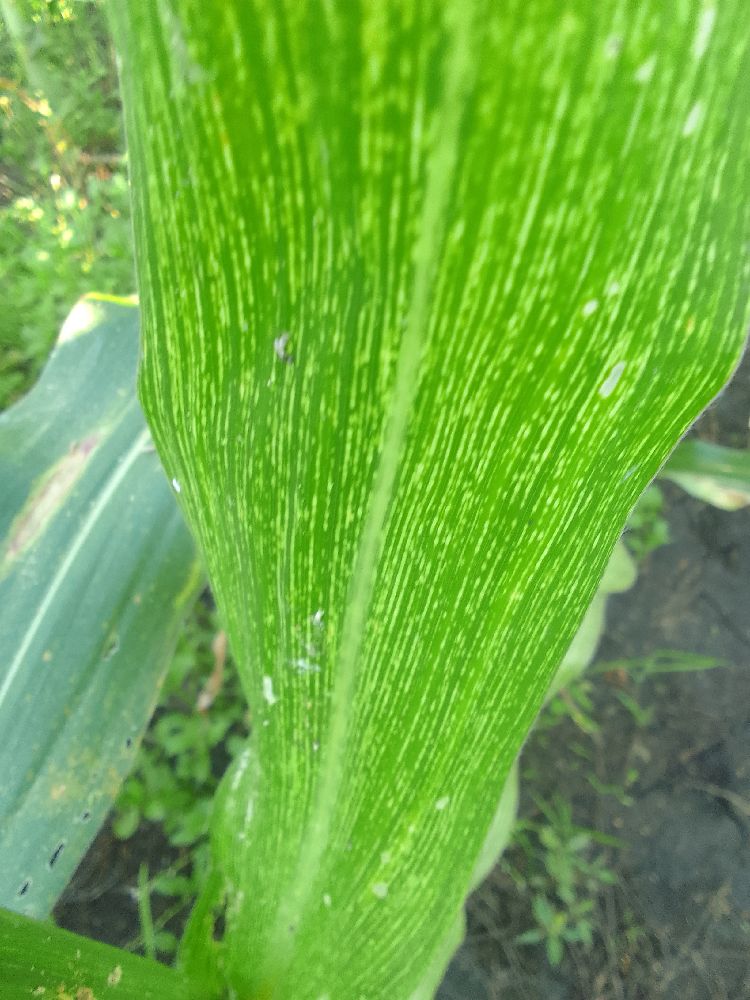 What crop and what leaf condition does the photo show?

maize, maize streak virus
